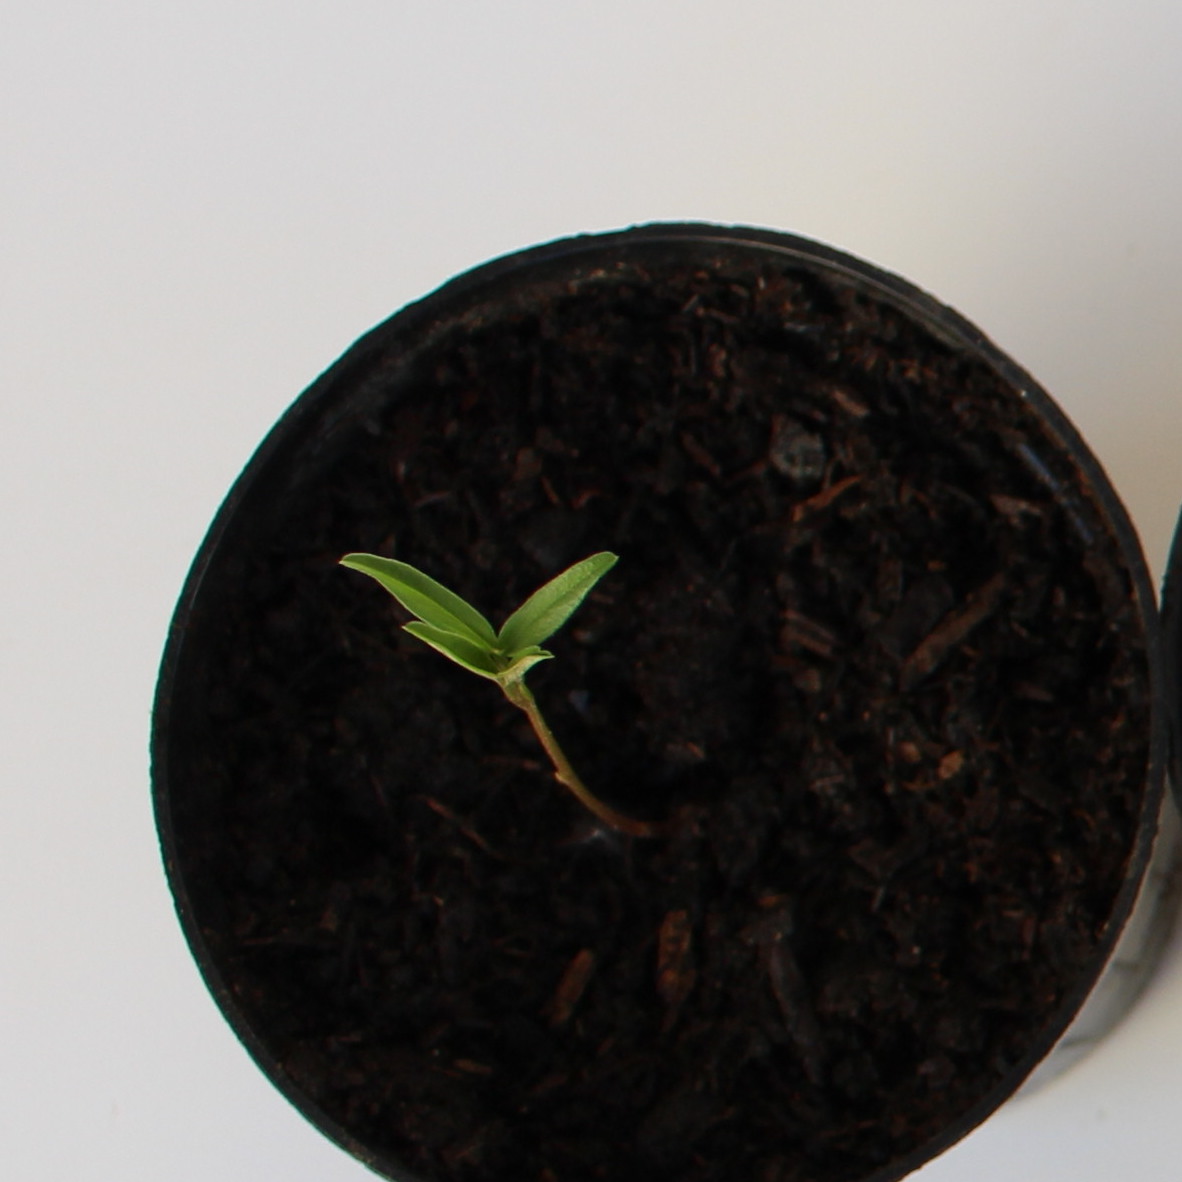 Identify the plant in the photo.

Vicia sativa
